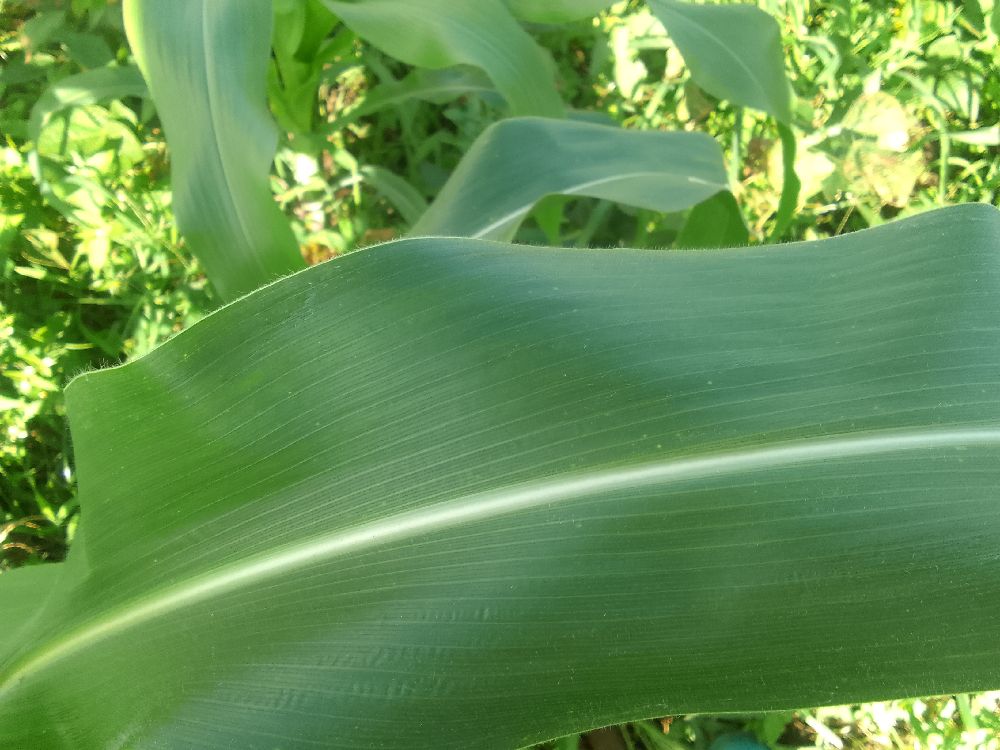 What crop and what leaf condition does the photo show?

maize, healthy
